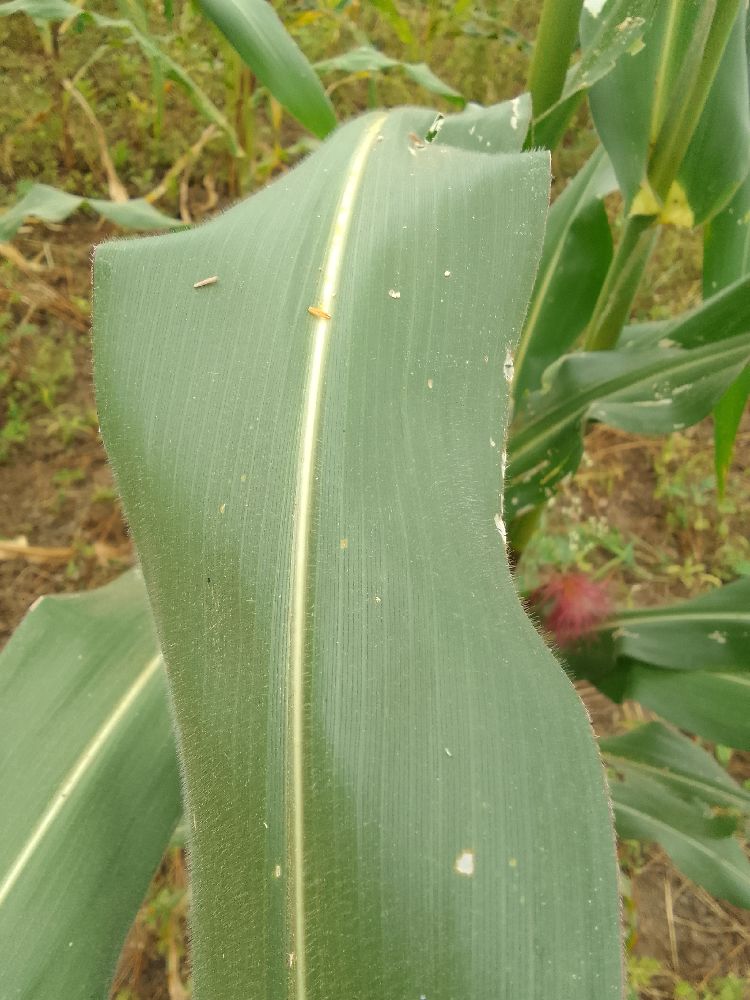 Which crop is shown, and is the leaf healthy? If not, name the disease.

maize, healthy
